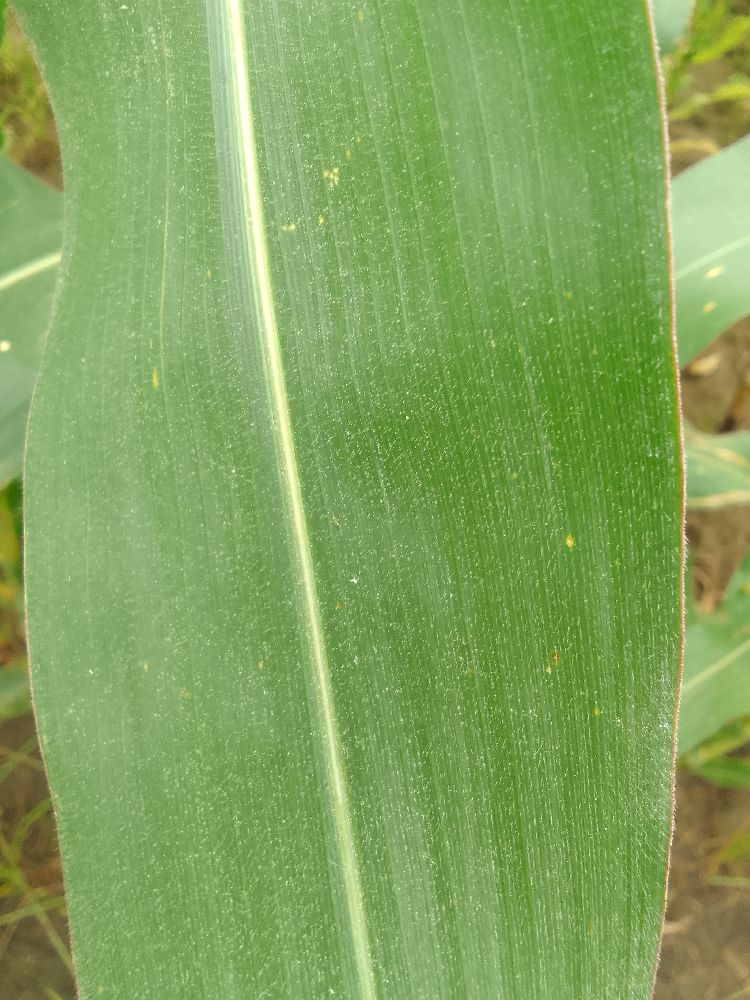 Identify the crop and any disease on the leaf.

maize, healthy
